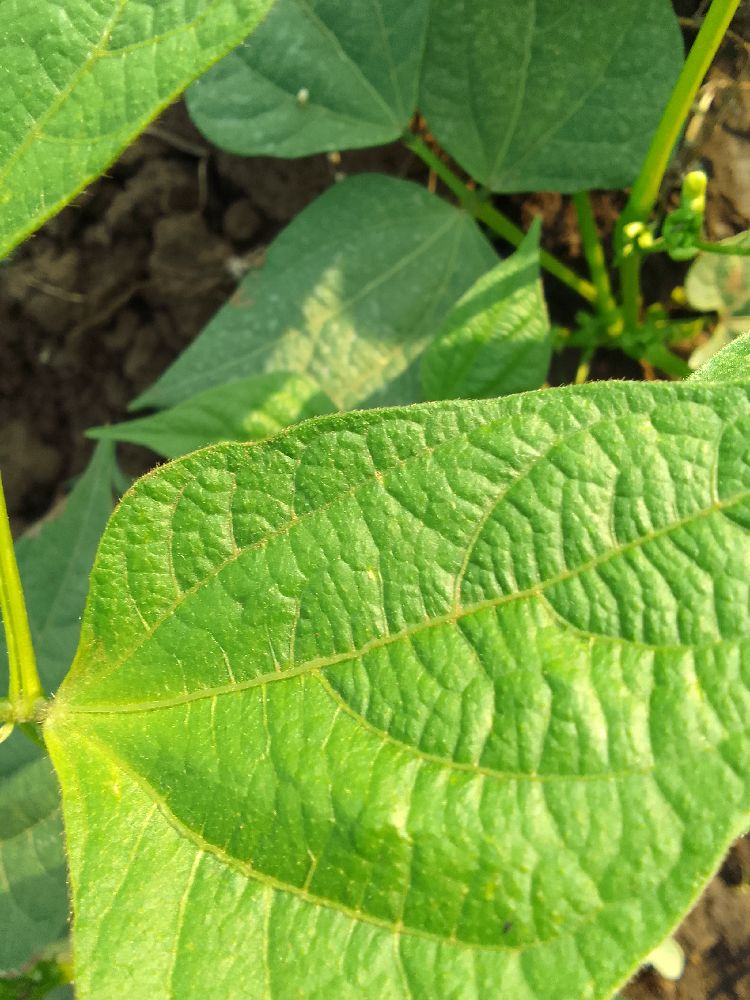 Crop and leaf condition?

common bean, healthy
